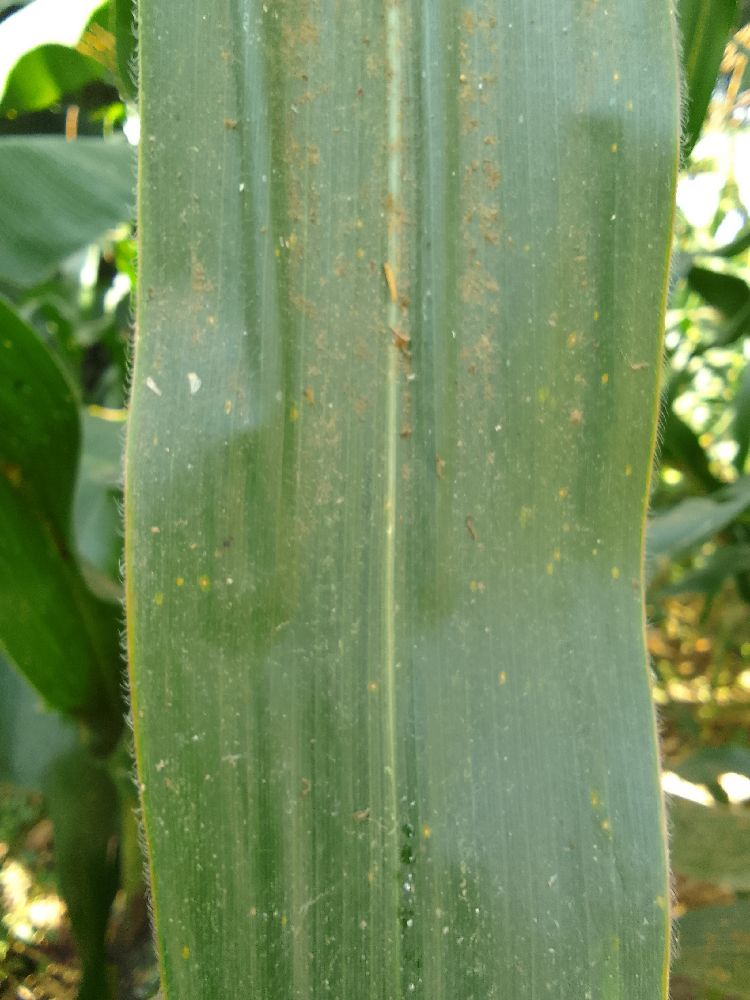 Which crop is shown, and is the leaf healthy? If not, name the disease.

maize, healthy
